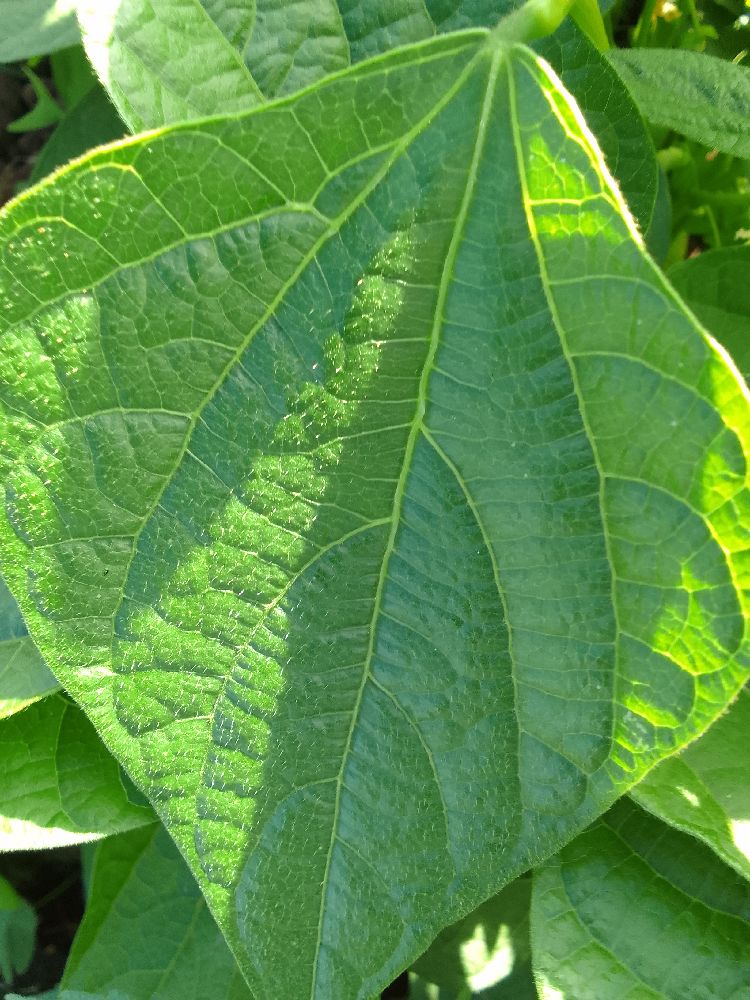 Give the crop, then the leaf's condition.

common bean, healthy
